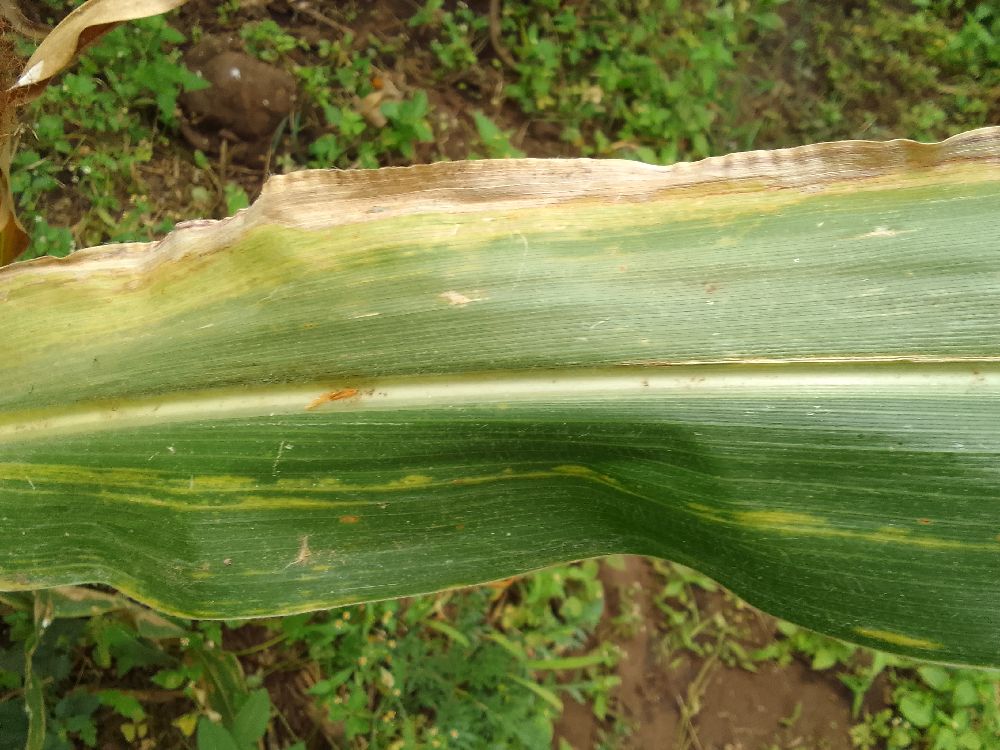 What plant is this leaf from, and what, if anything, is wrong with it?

maize, maize lethal necrosis
